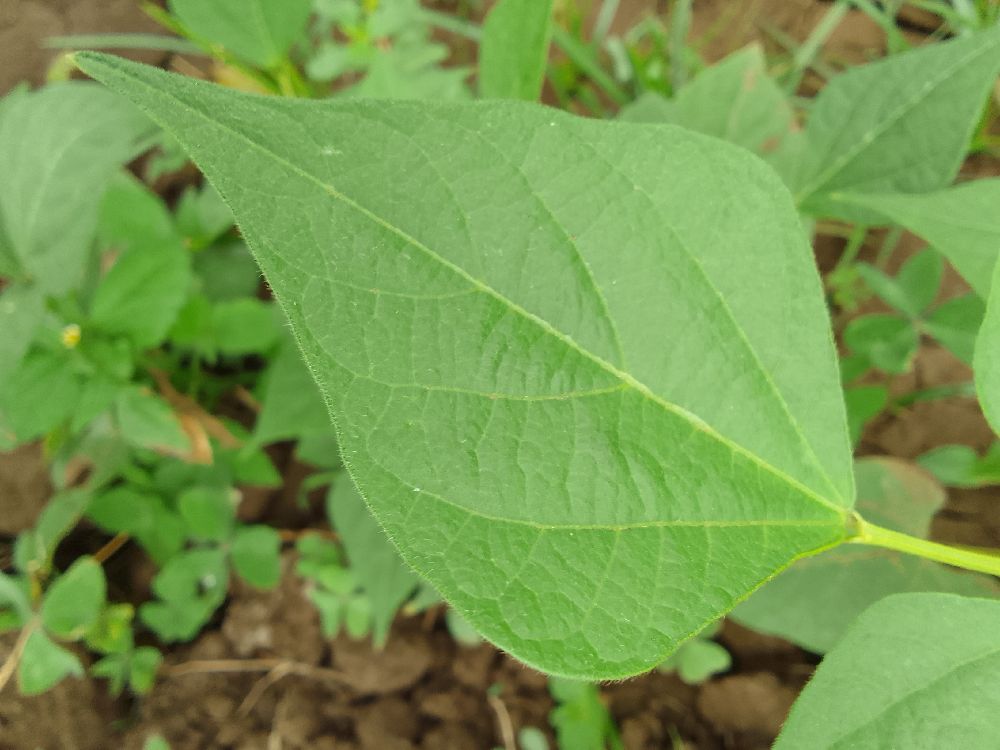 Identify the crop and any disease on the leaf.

common bean, healthy
